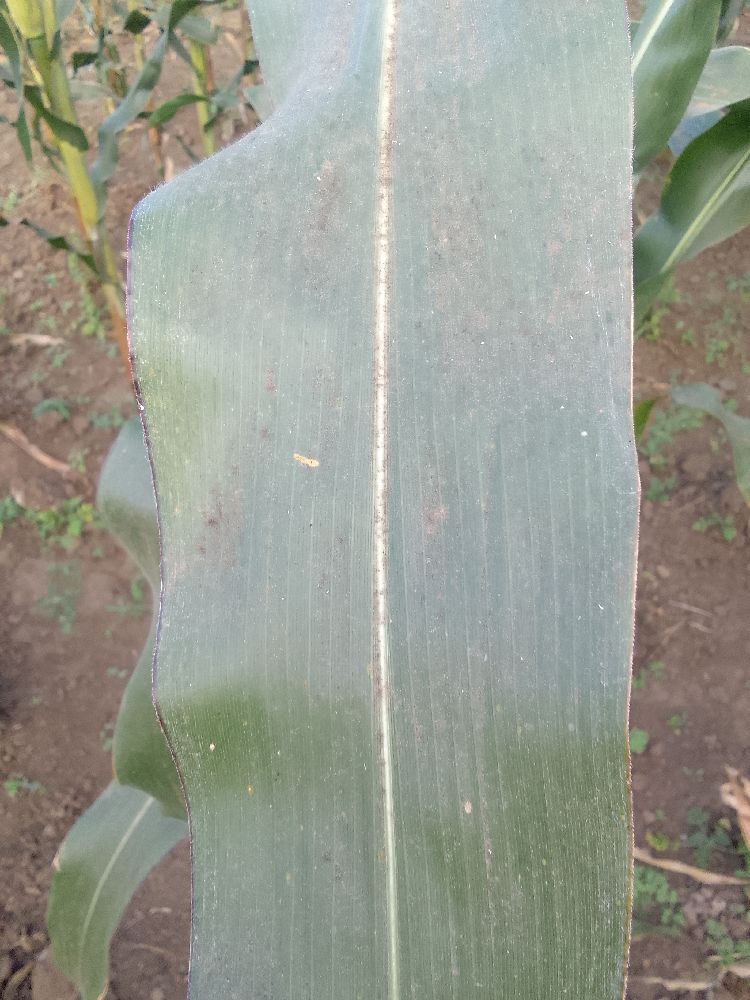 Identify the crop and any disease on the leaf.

maize, healthy
